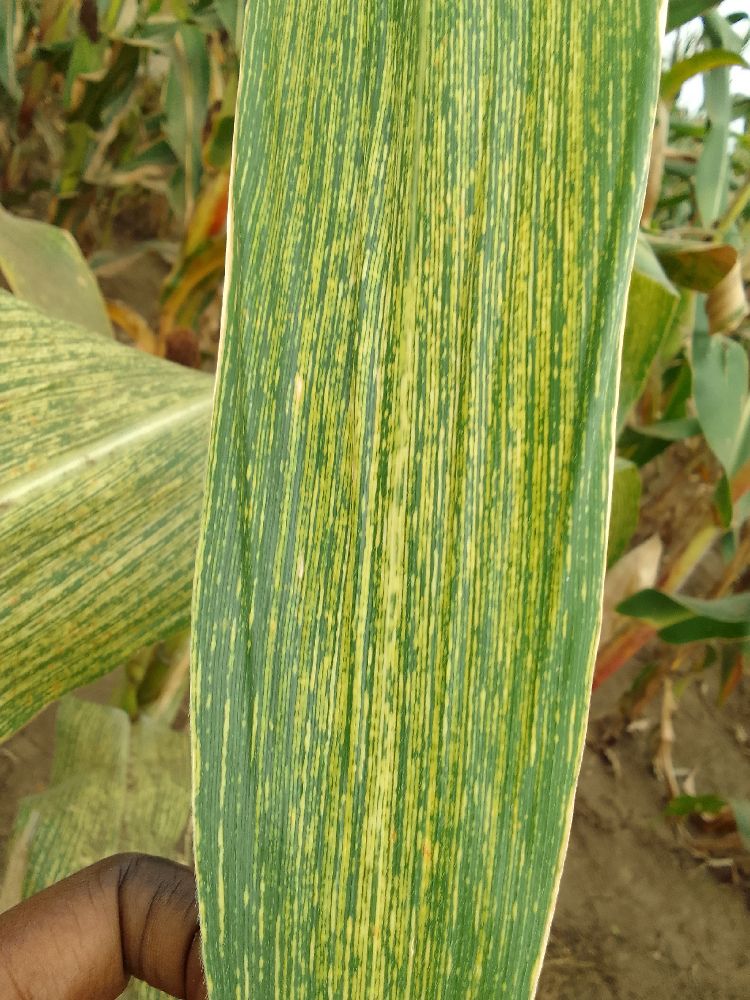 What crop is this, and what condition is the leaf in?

maize, maize streak virus
